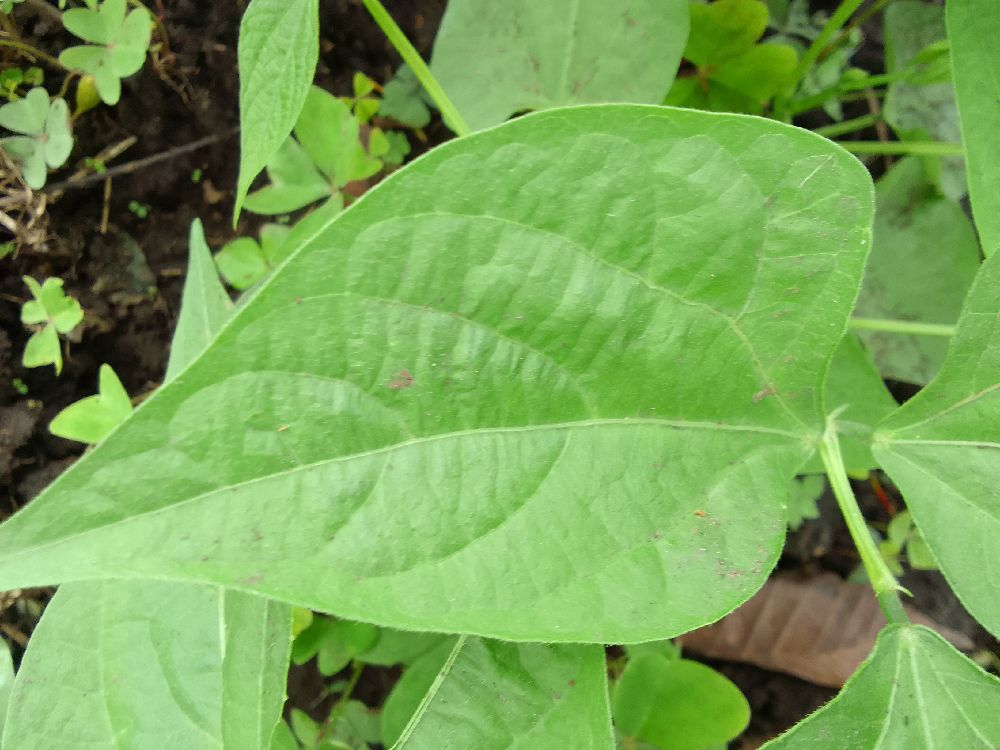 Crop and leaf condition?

common bean, healthy
